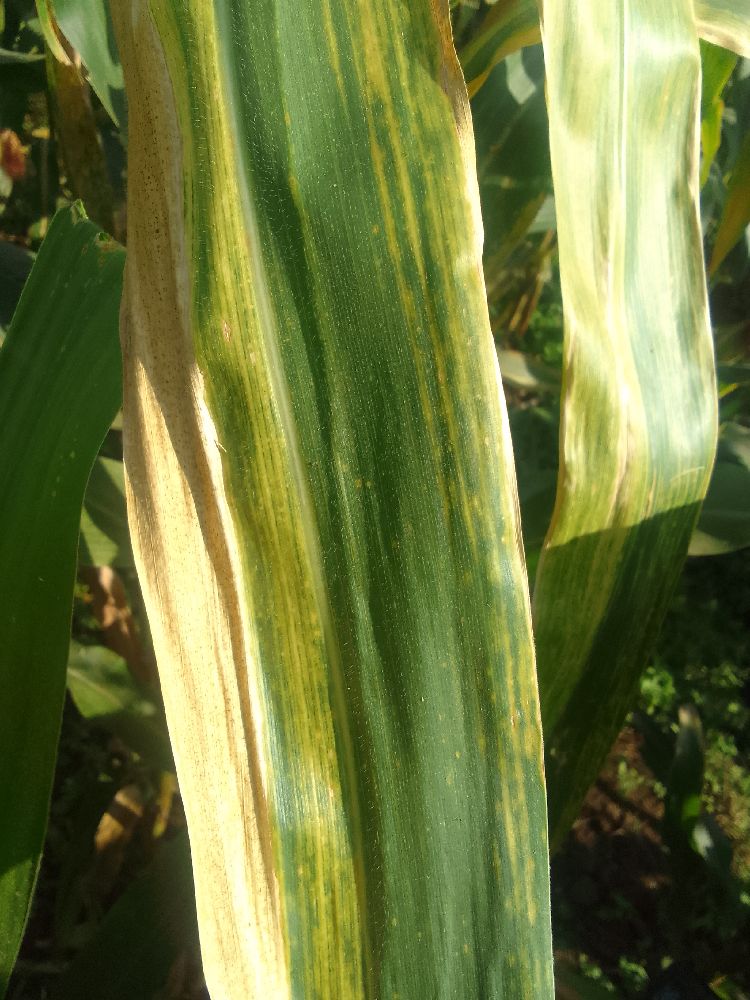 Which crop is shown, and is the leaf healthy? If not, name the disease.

maize, maize lethal necrosis
